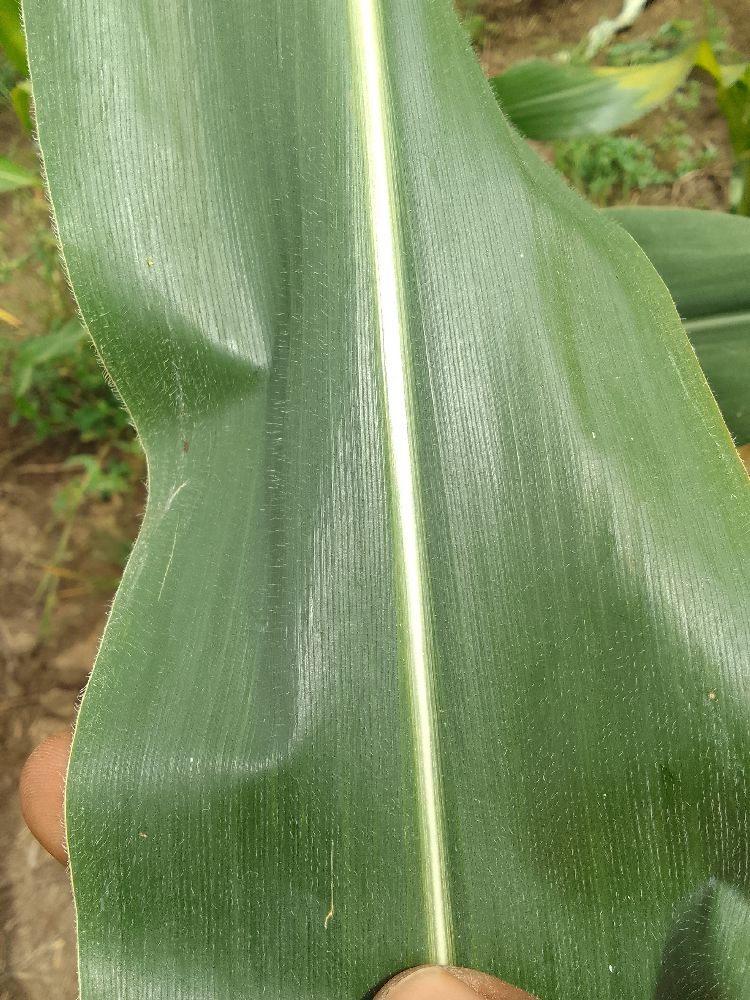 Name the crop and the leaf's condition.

maize, healthy
